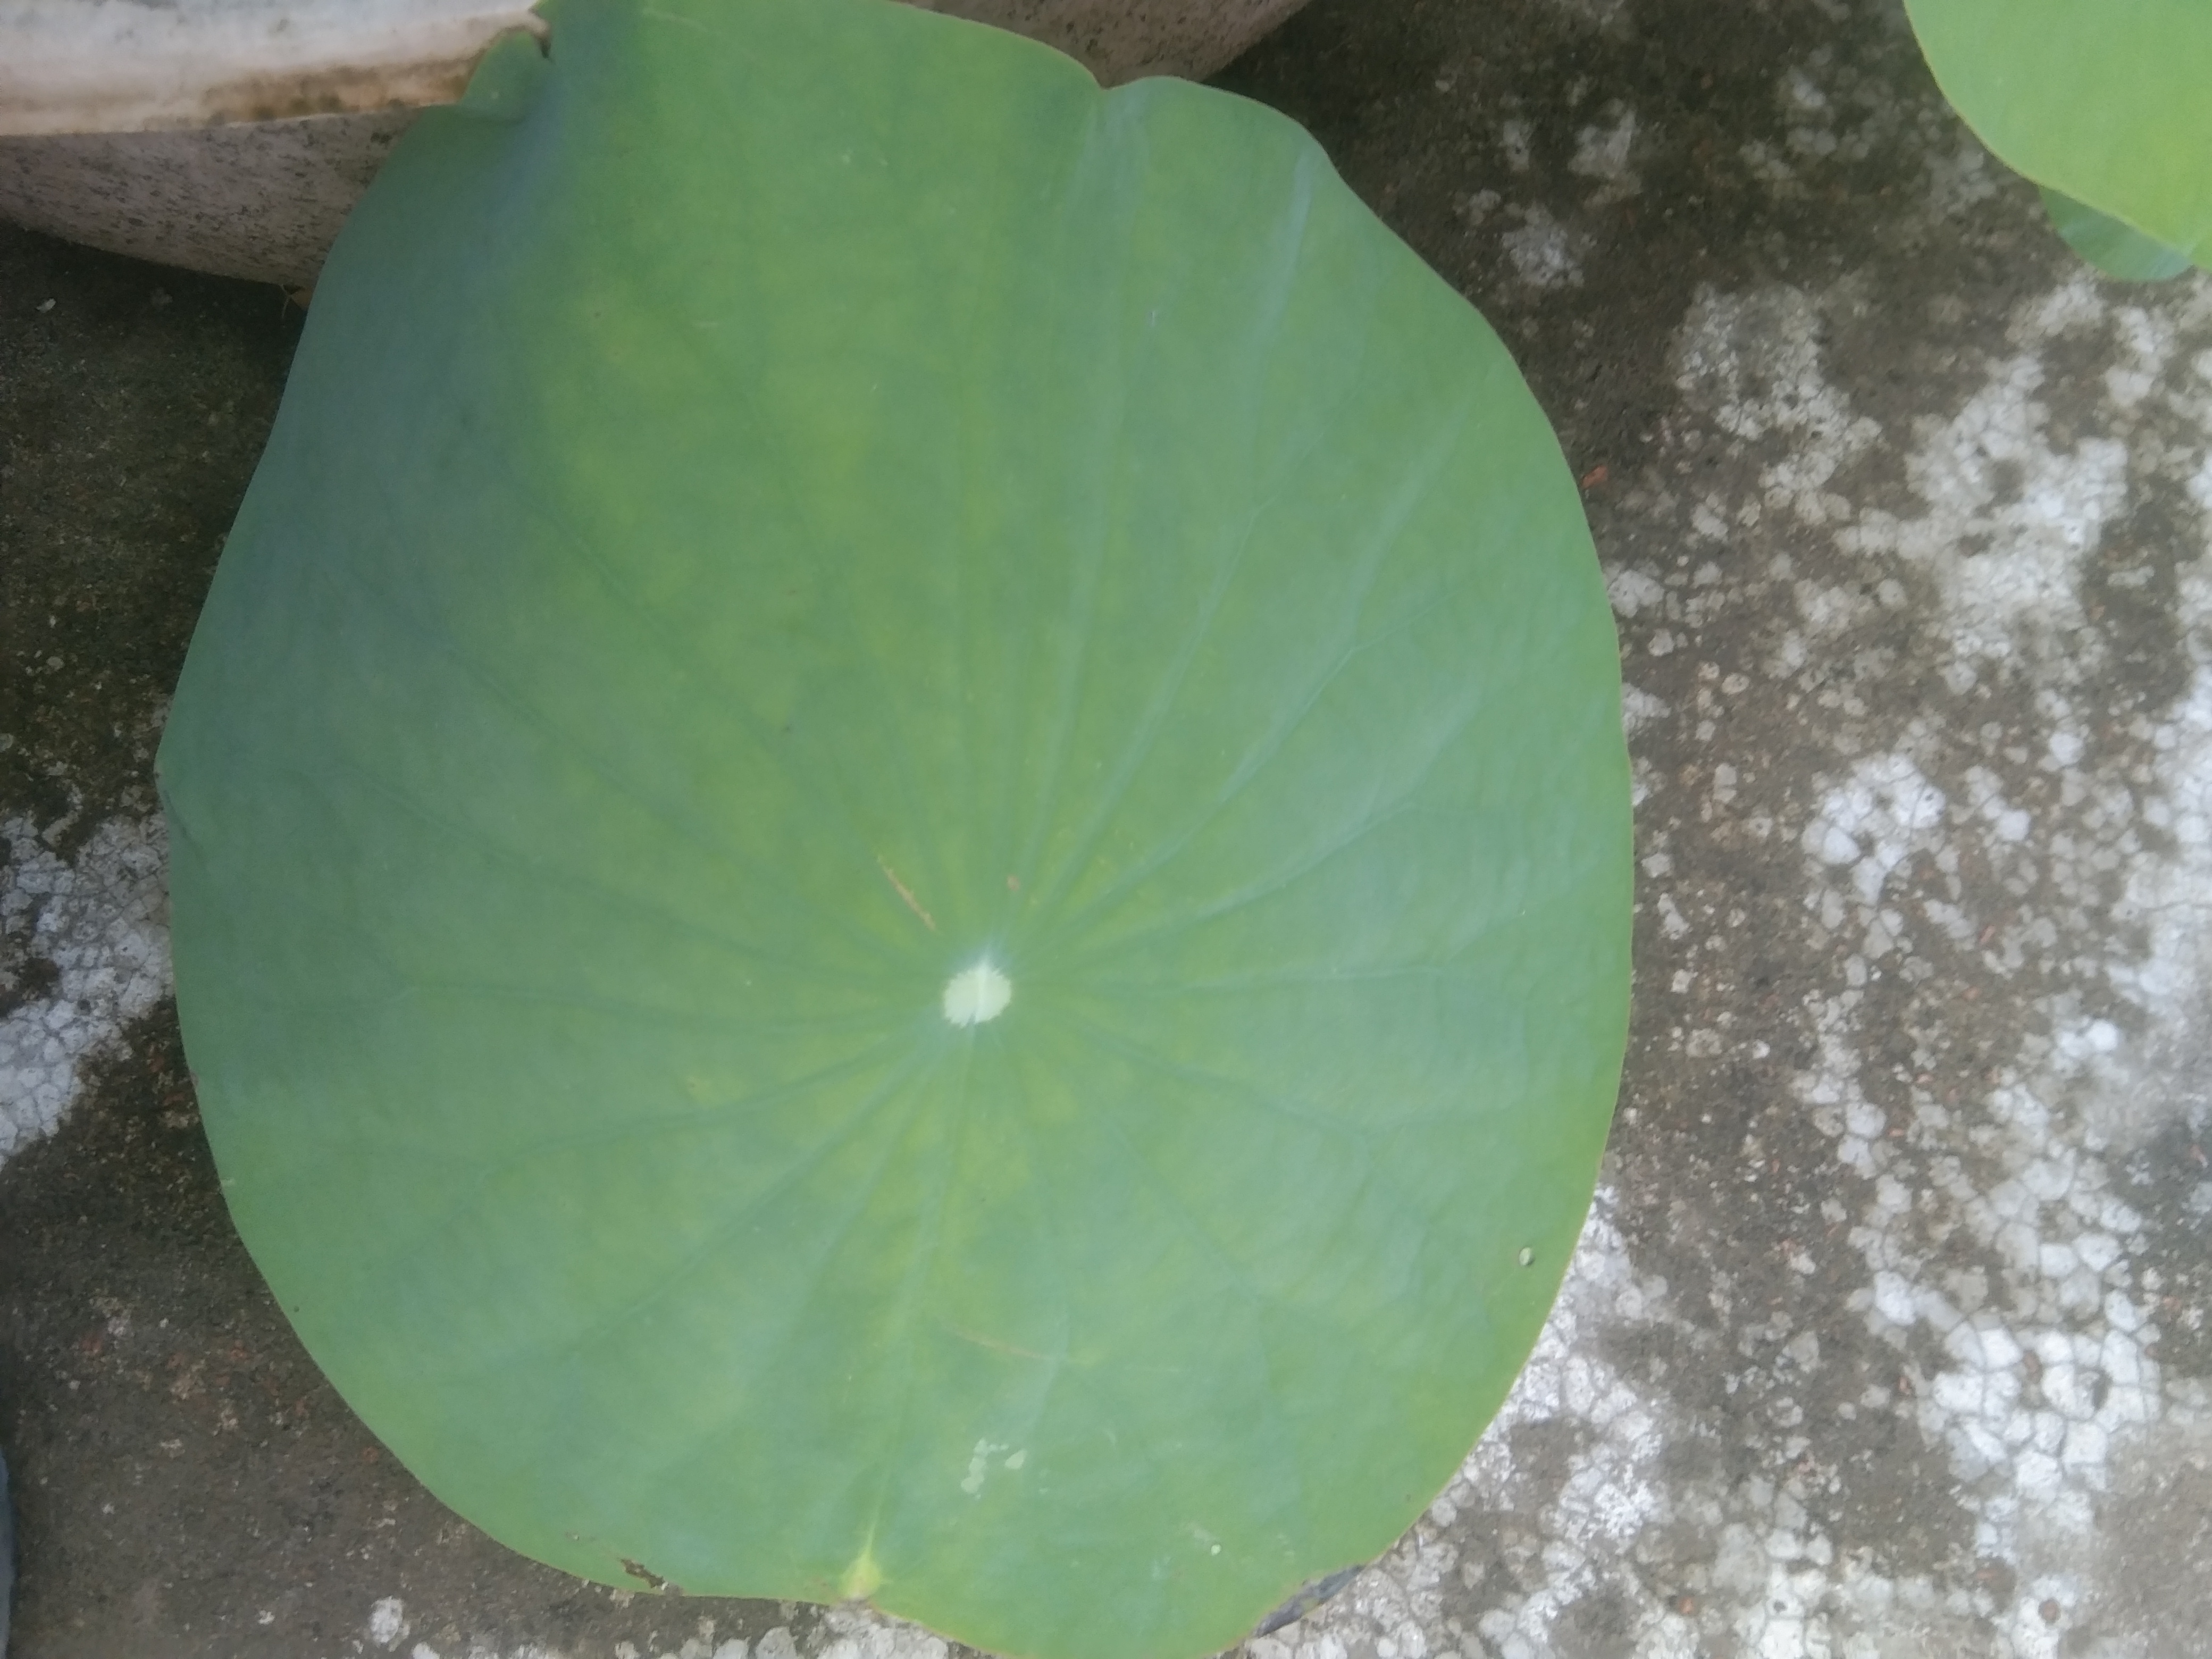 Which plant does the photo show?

lotus
